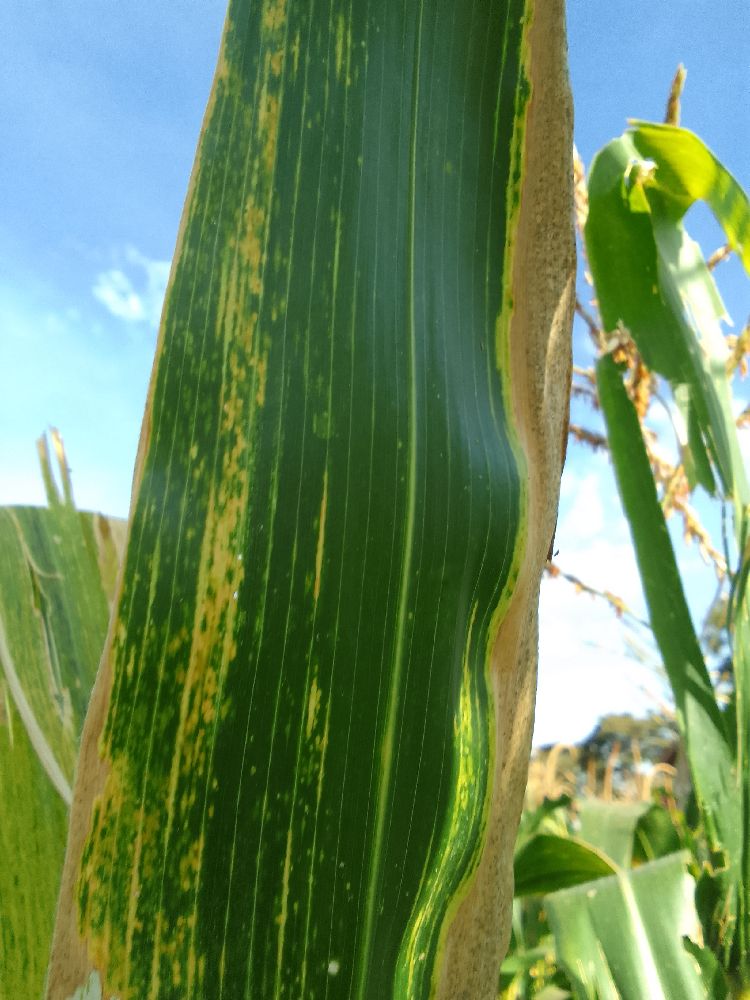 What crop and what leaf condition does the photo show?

maize, maize lethal necrosis
